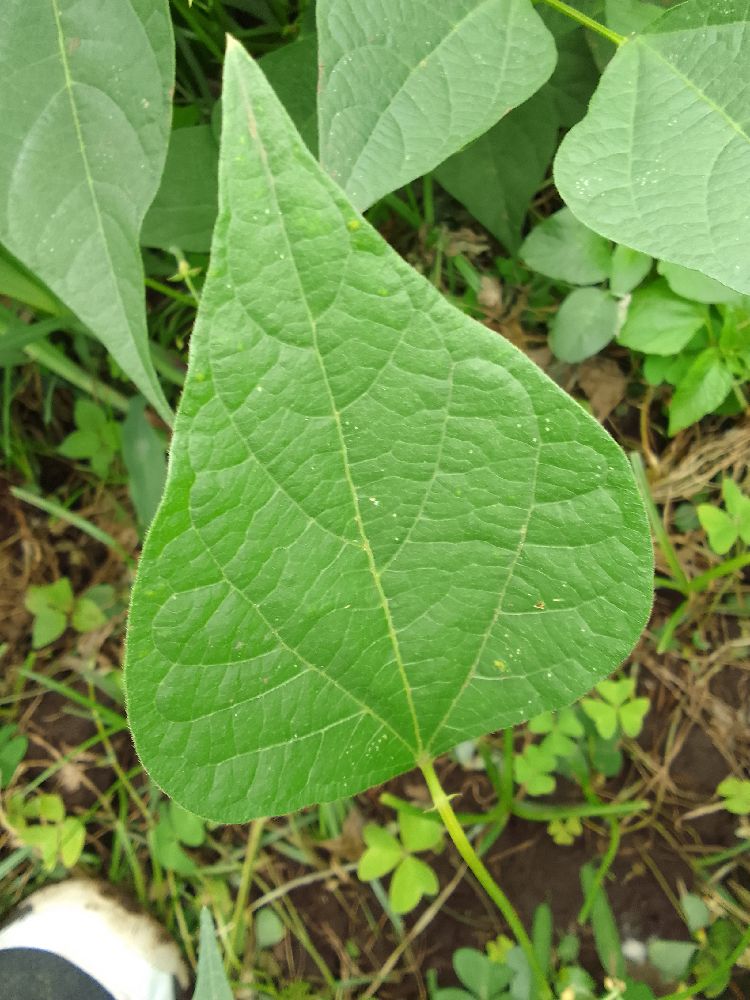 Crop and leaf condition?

common bean, healthy
